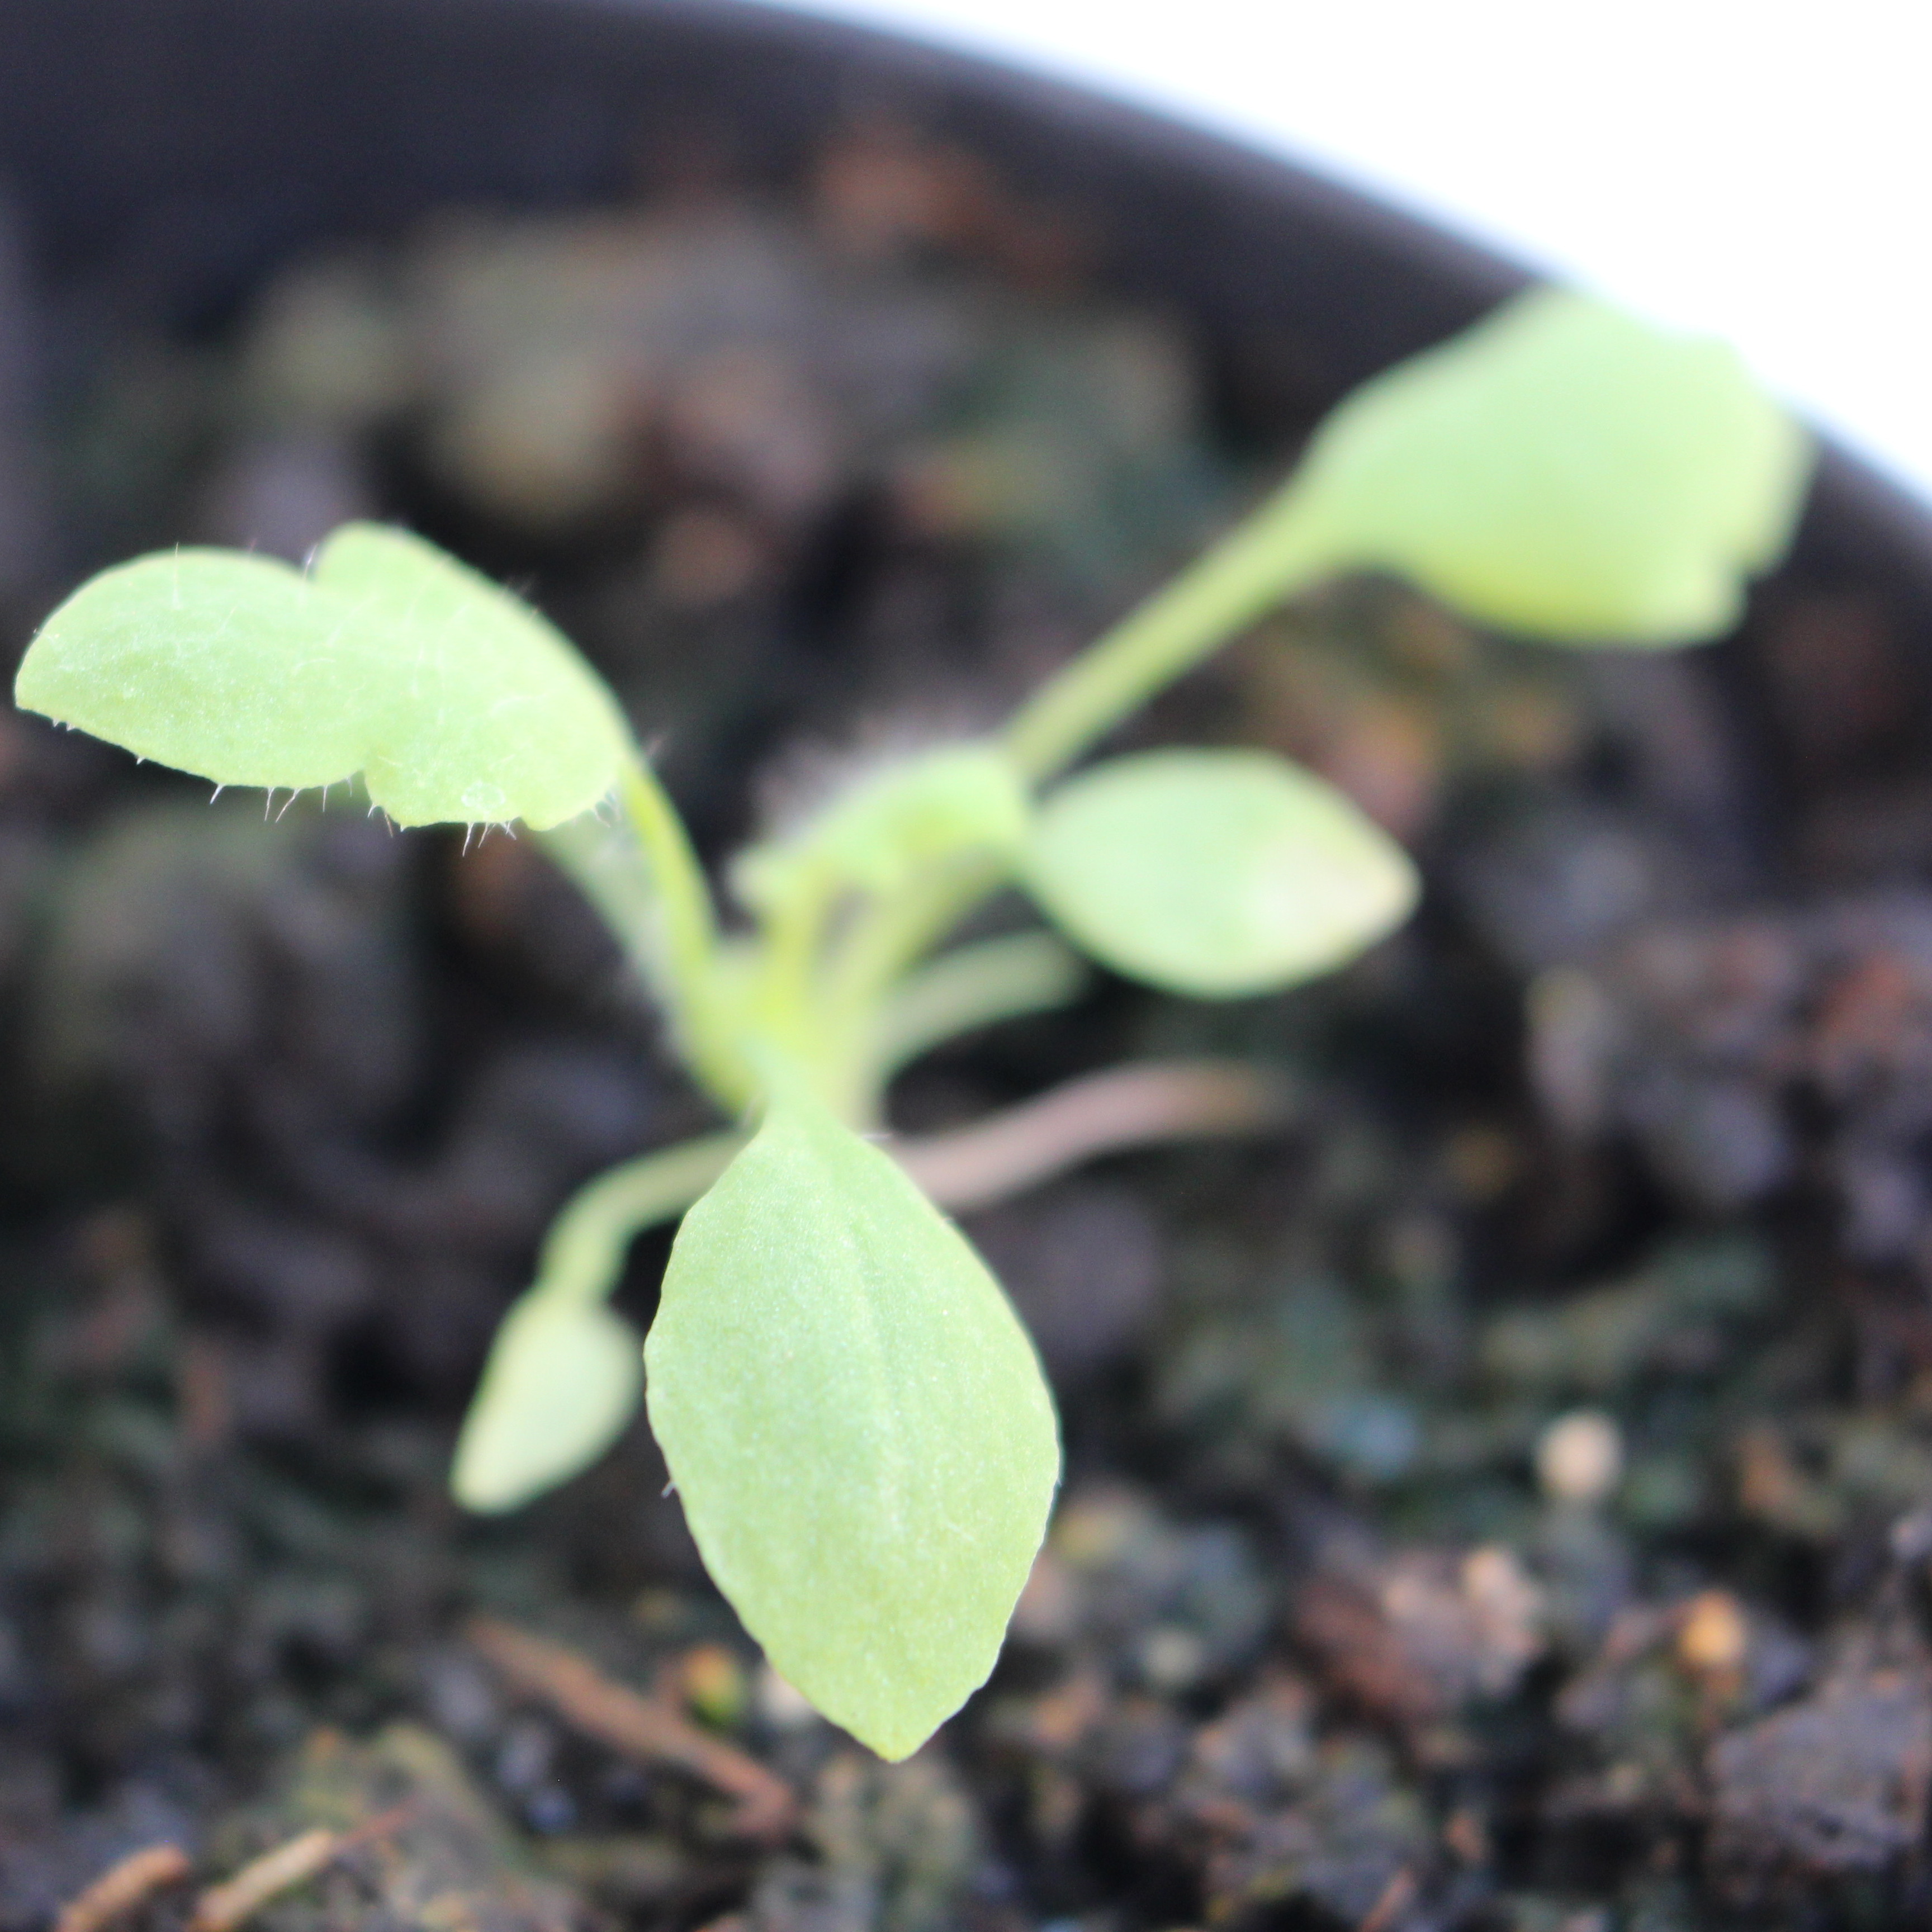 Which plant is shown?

Papaver rhoeas
